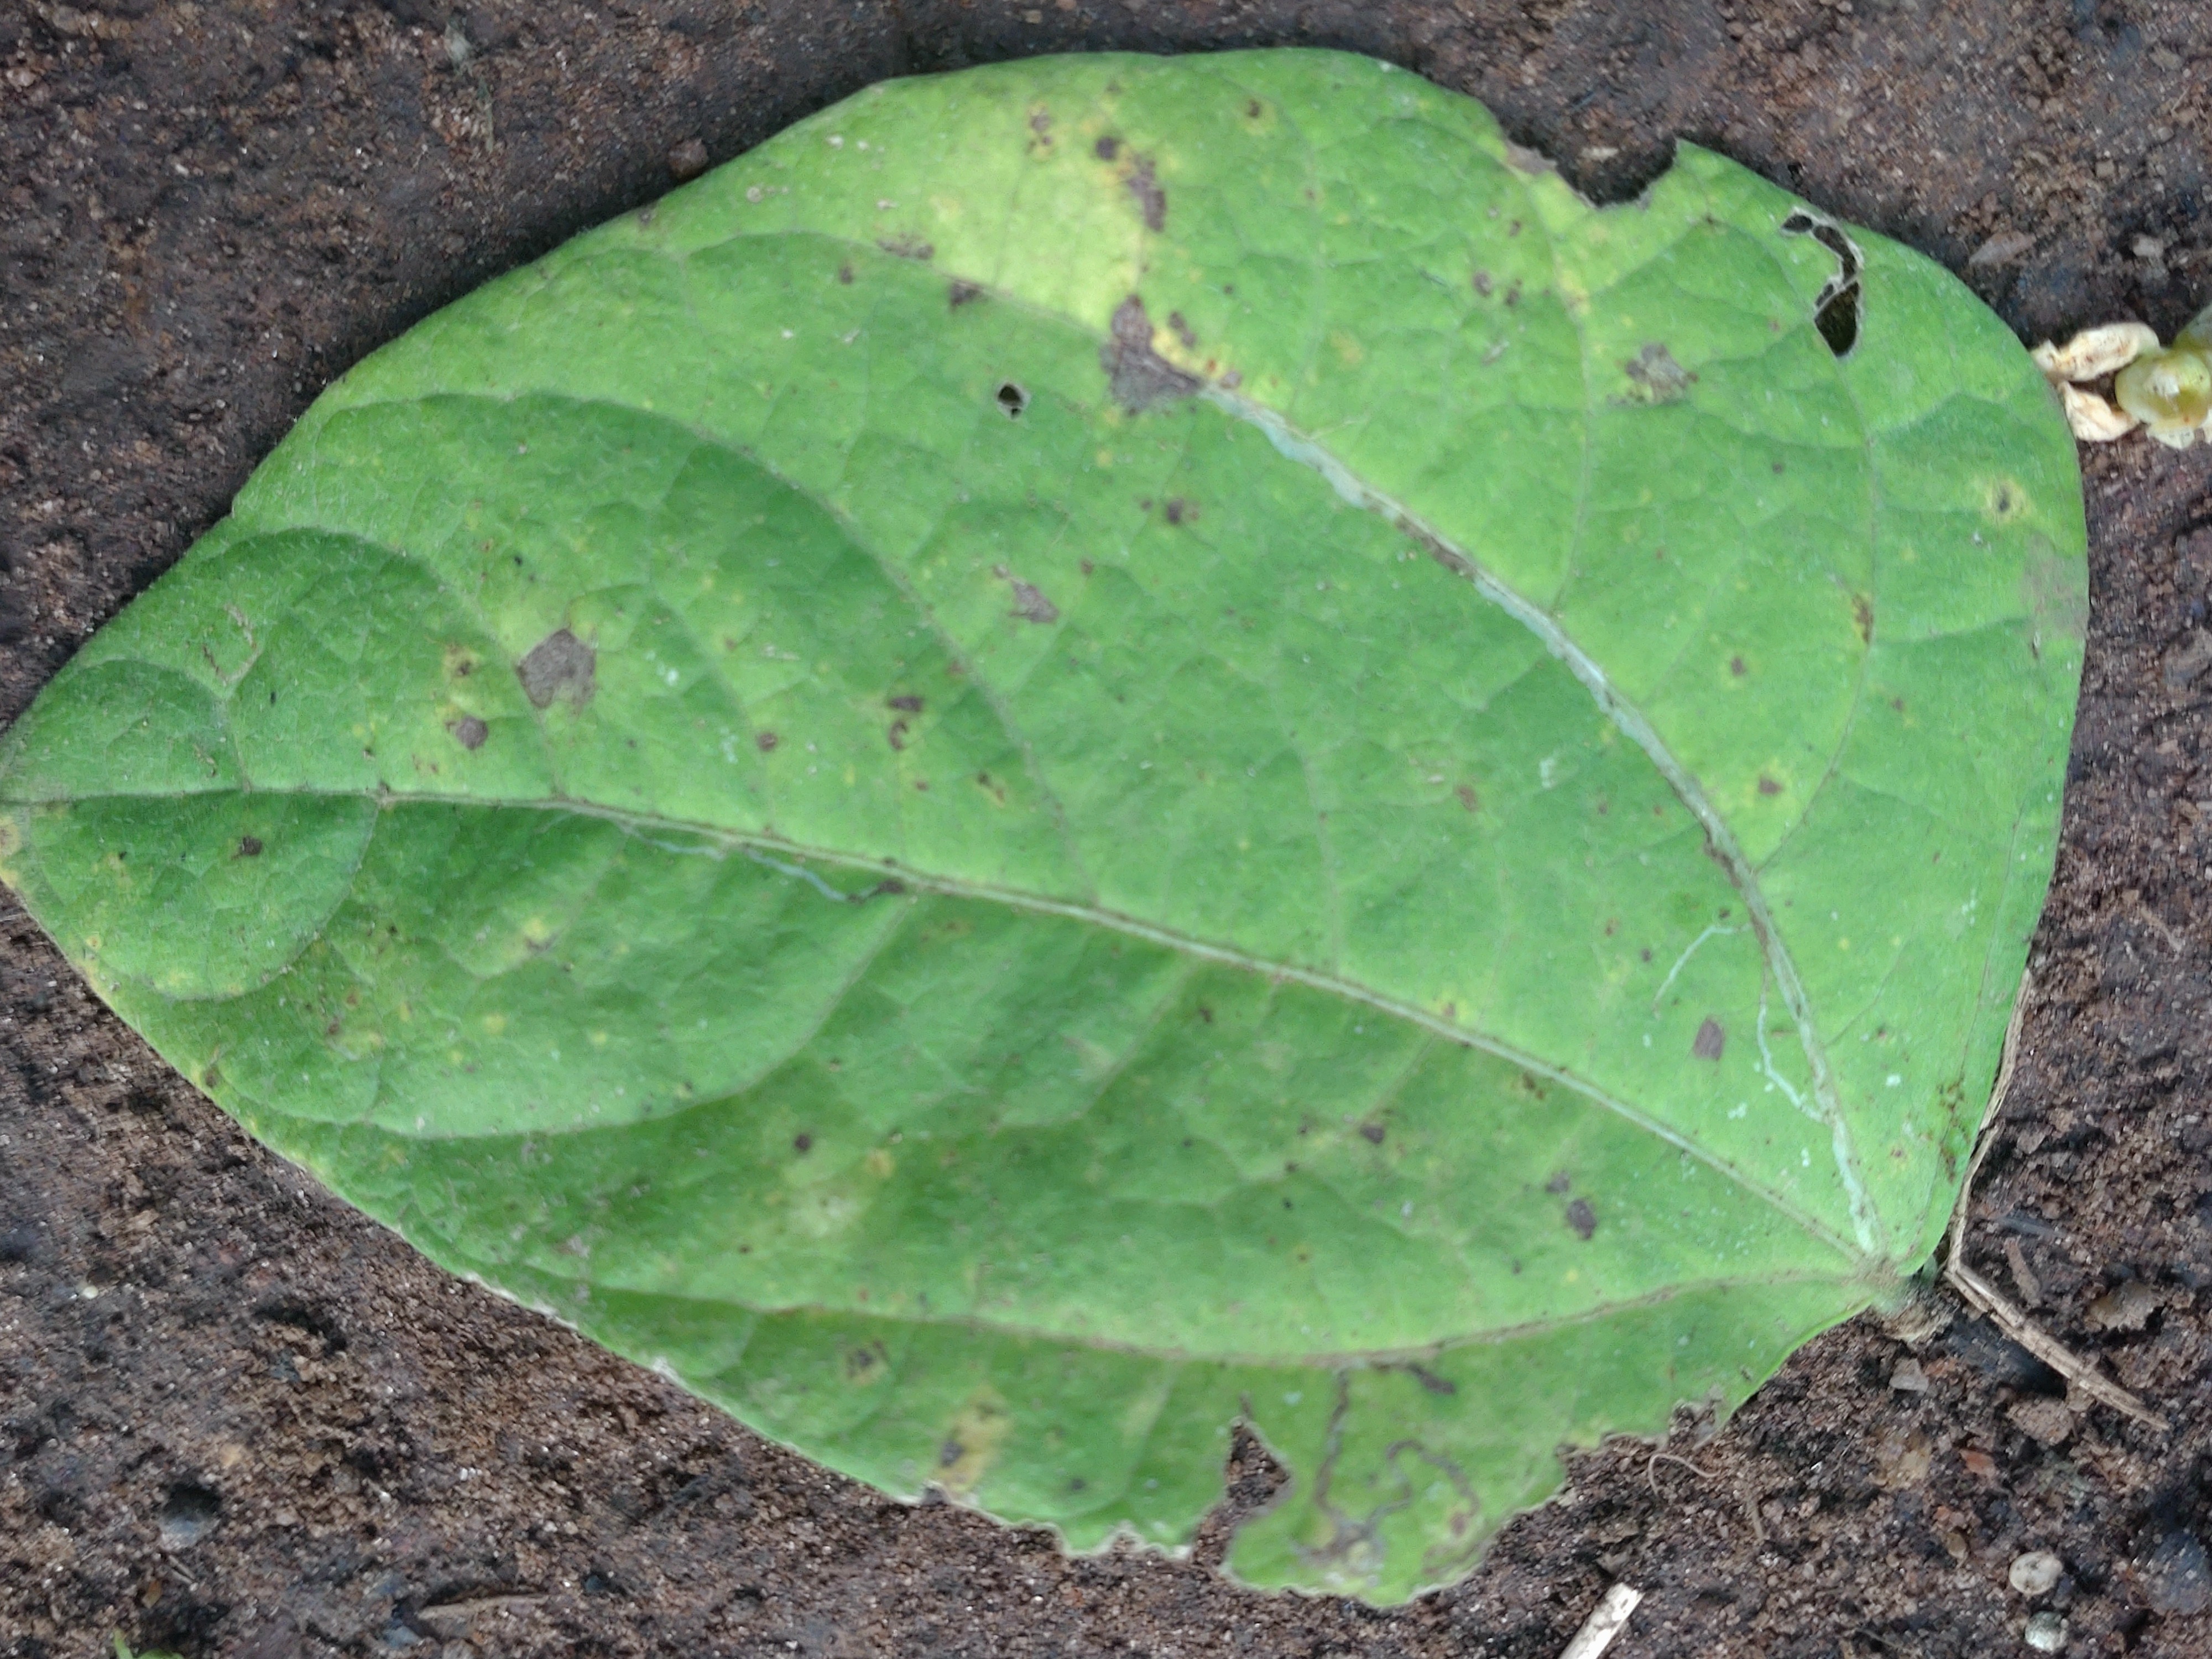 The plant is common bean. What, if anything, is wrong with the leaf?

anthracnose
